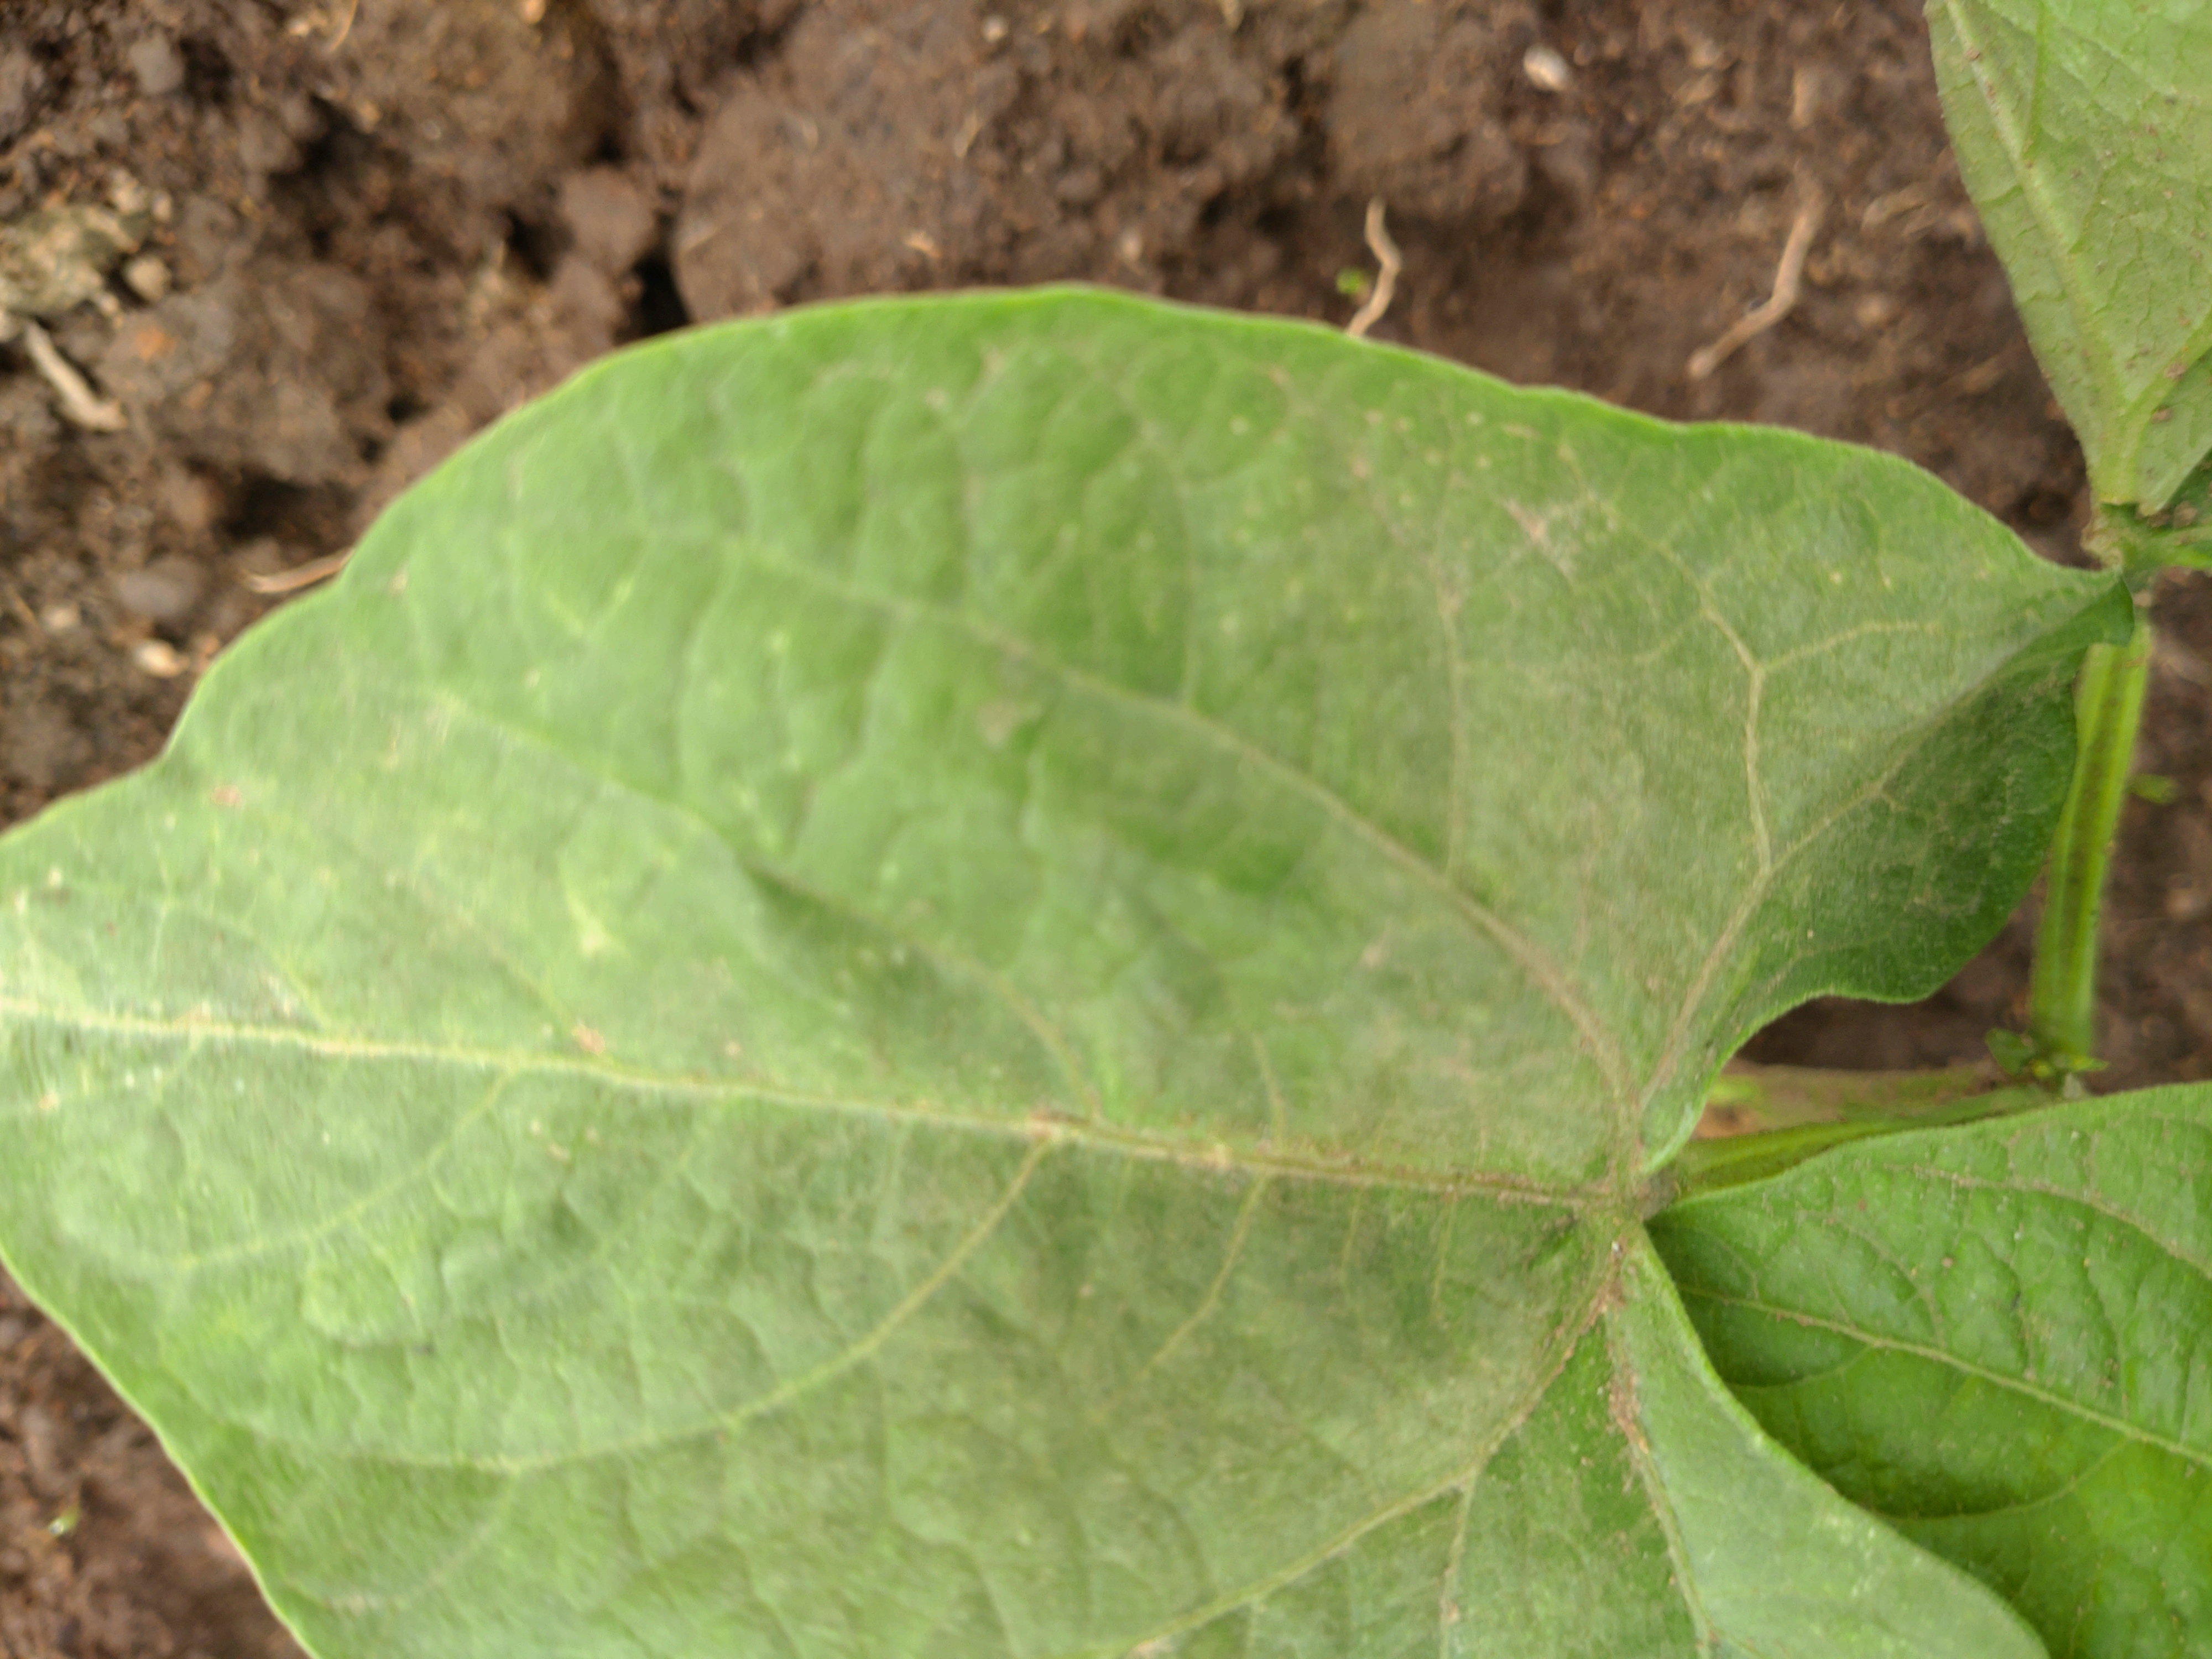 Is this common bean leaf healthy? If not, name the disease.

healthy
